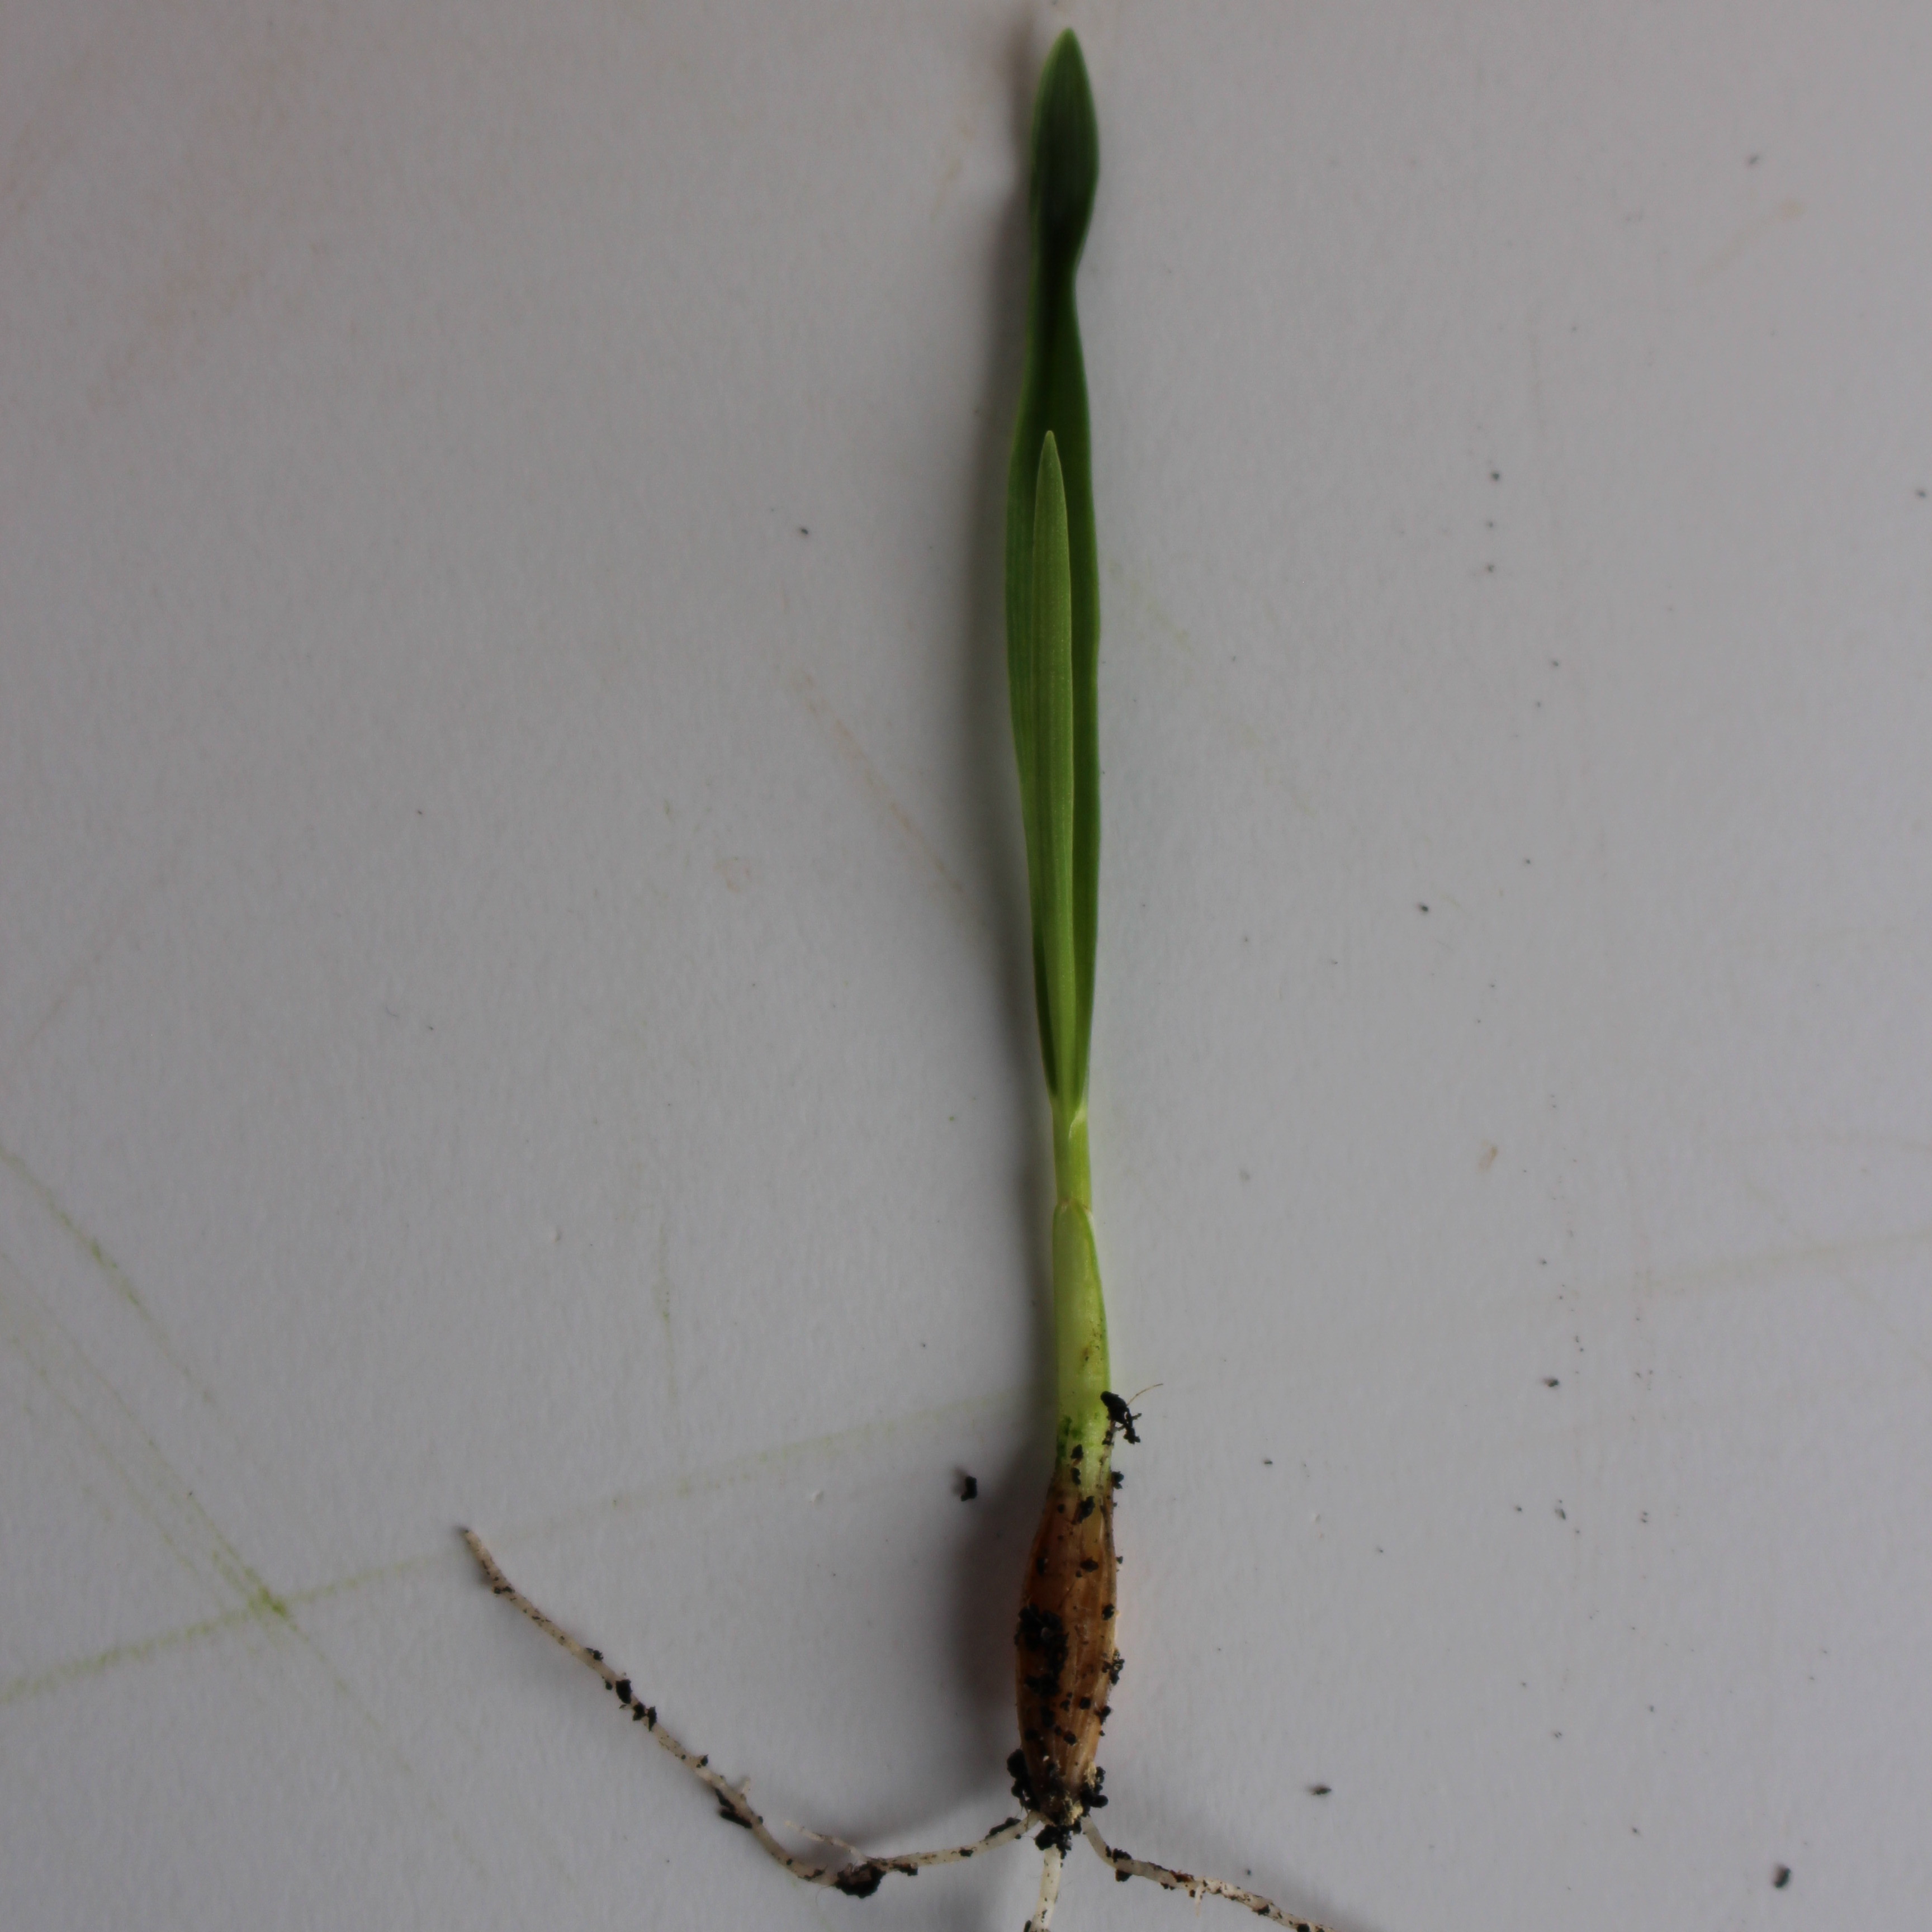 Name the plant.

Avena sterilis
